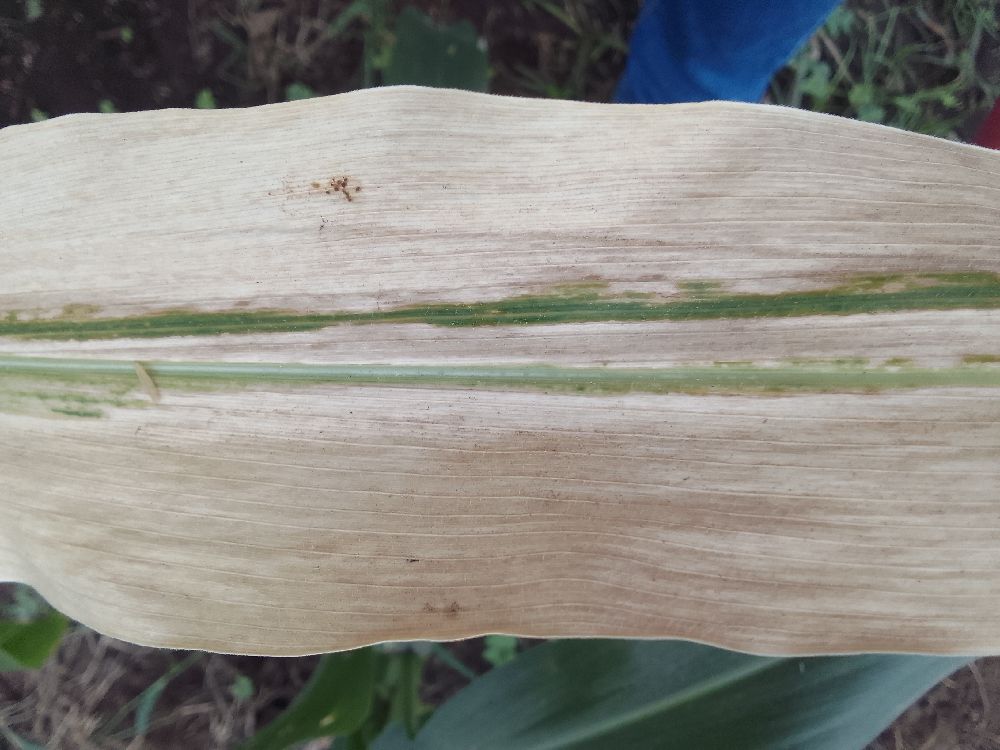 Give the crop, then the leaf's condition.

maize, maize lethal necrosis
